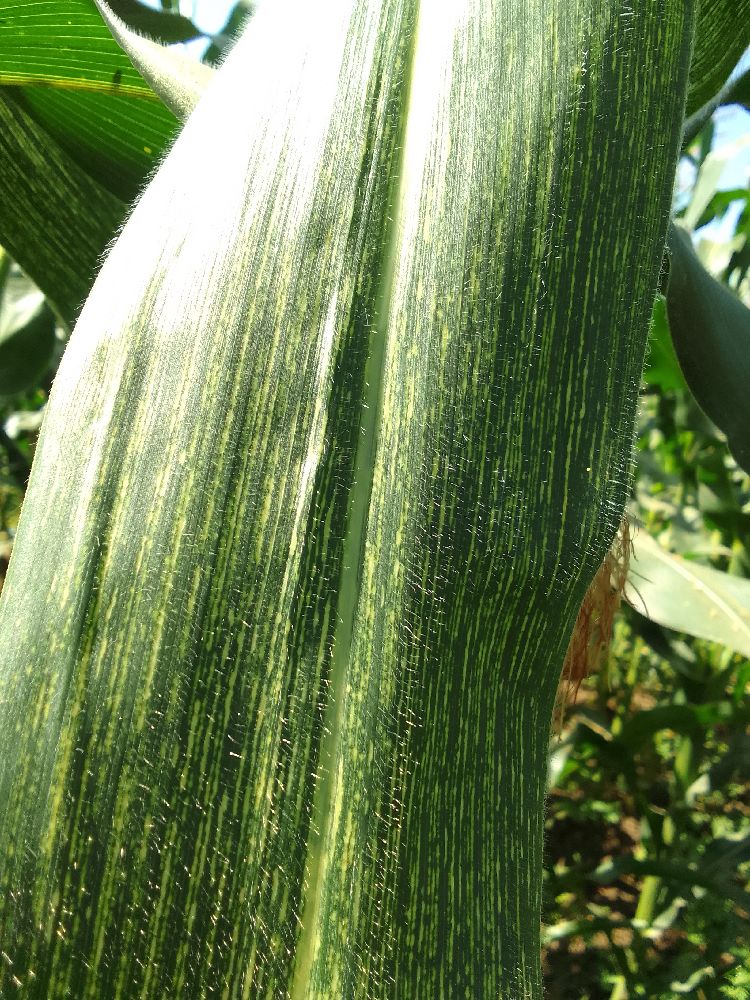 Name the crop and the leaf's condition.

maize, maize streak virus
